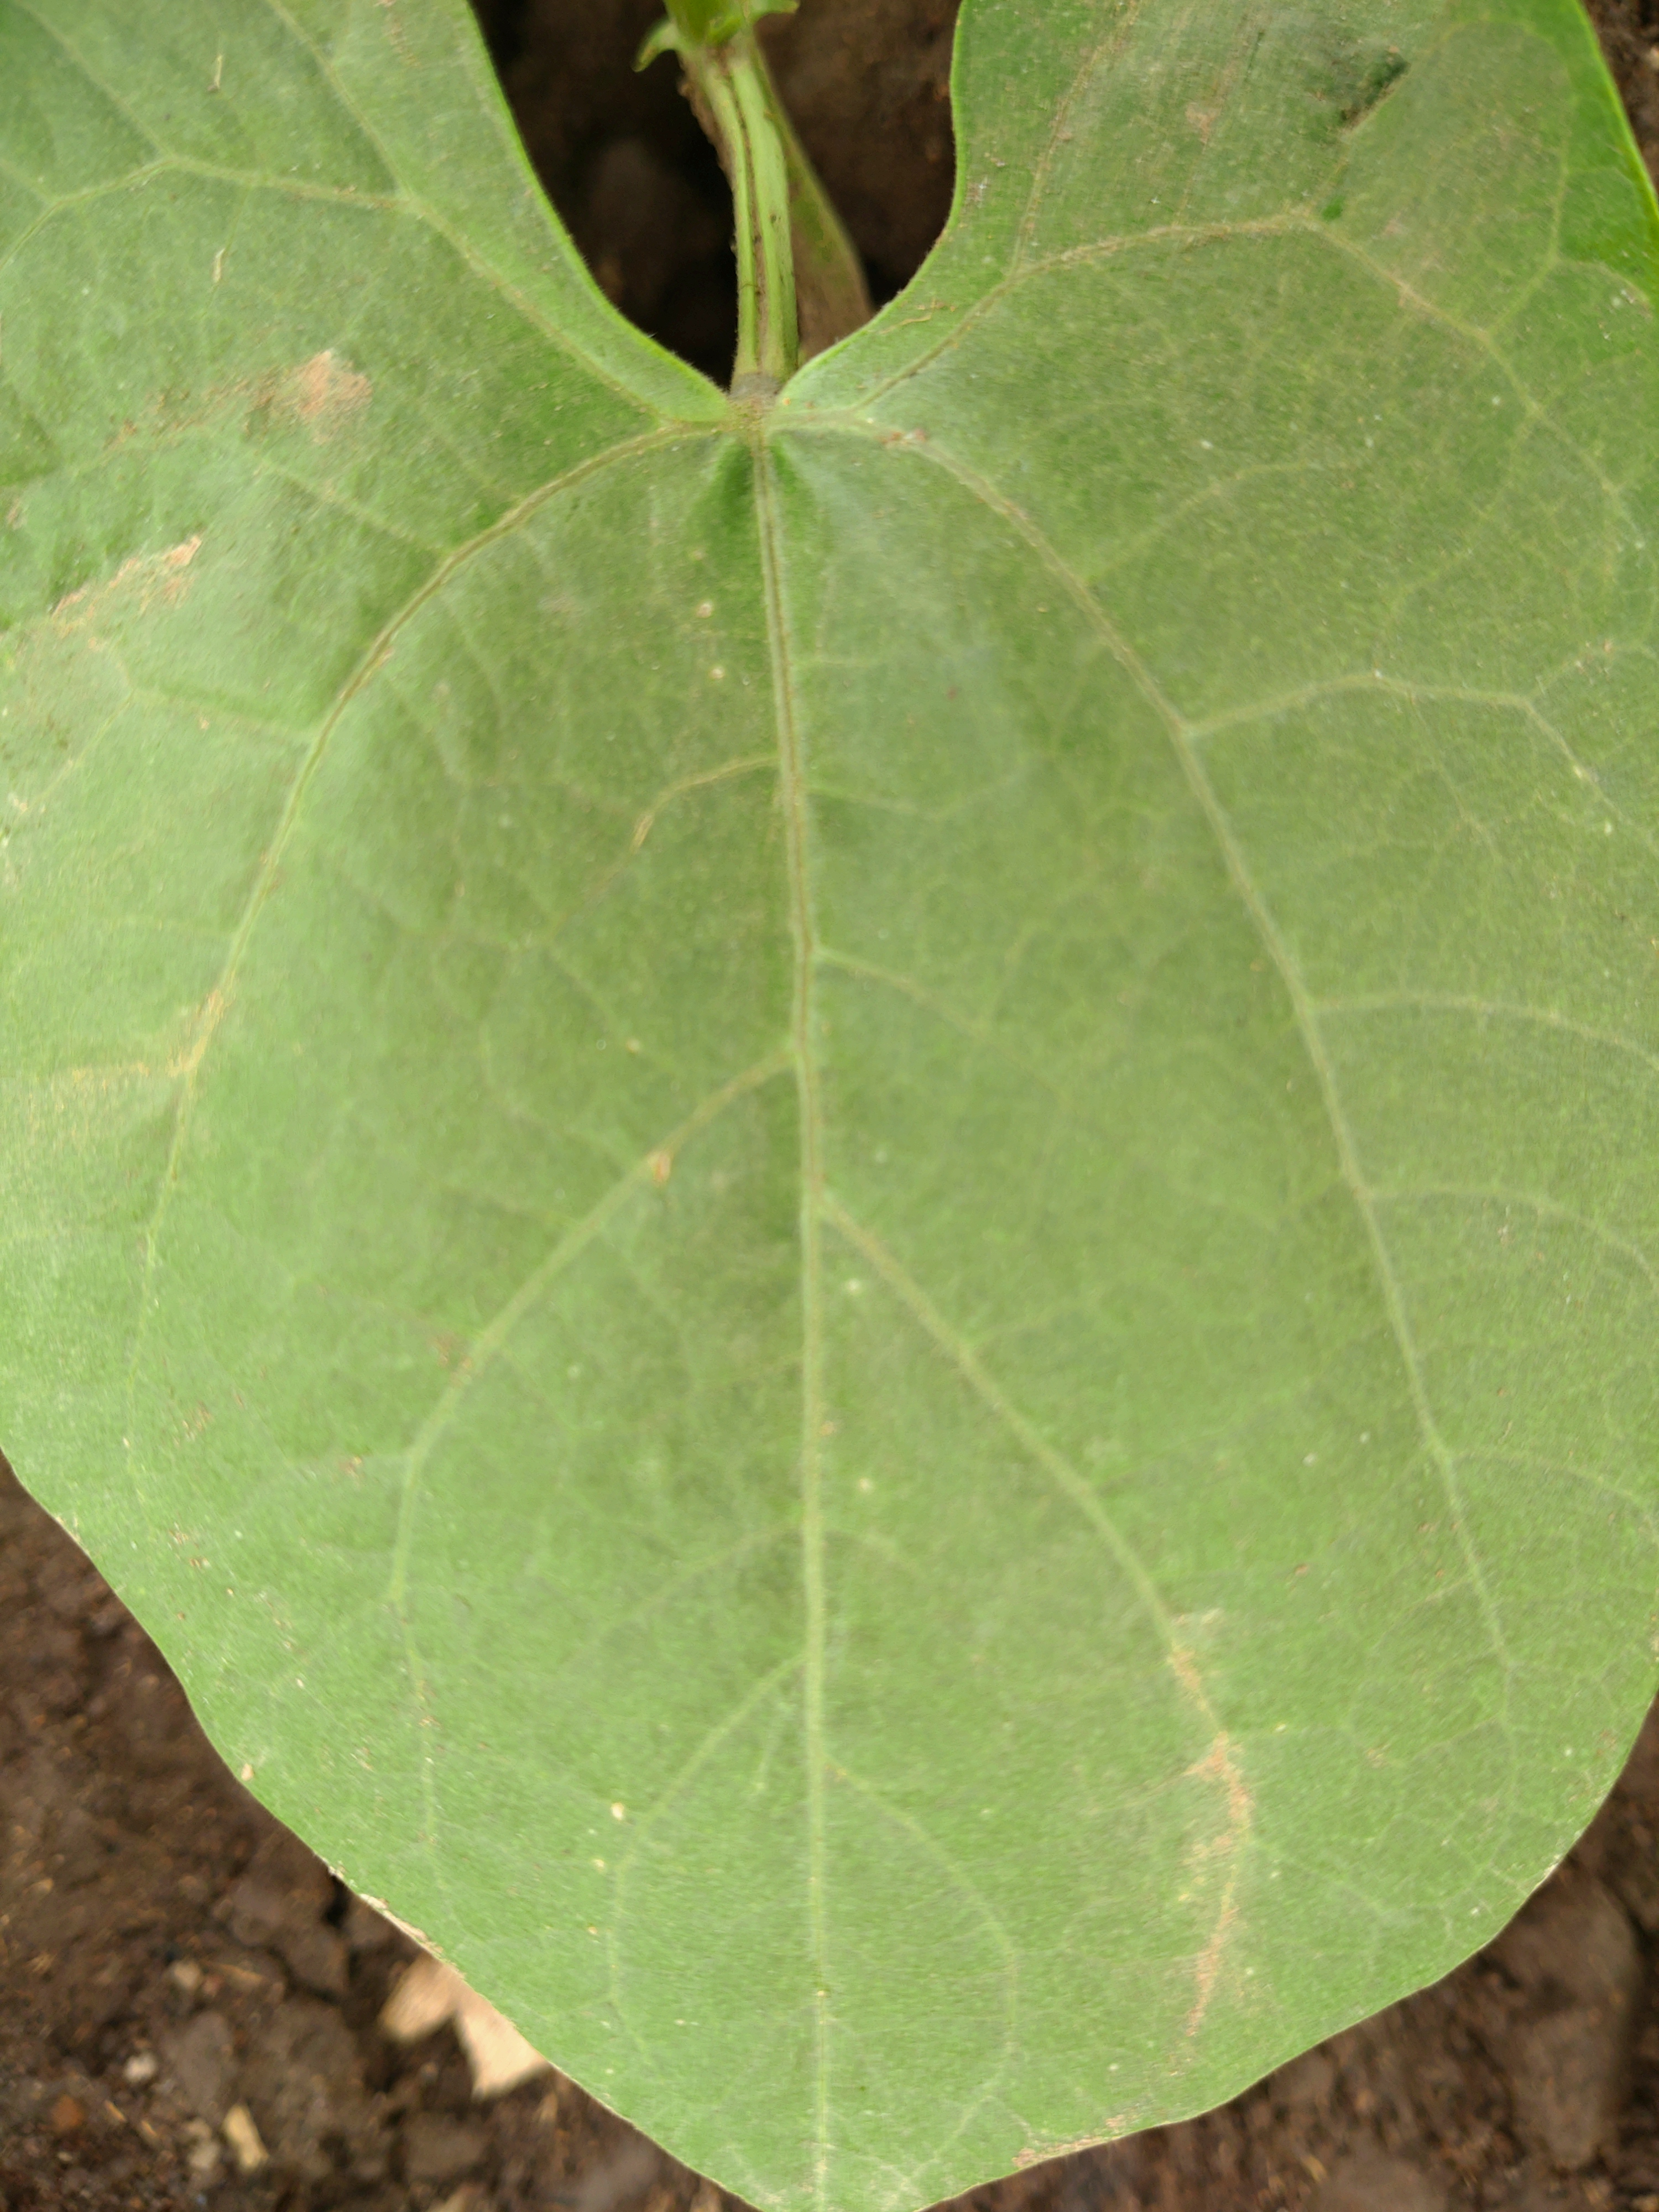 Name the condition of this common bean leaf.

healthy
